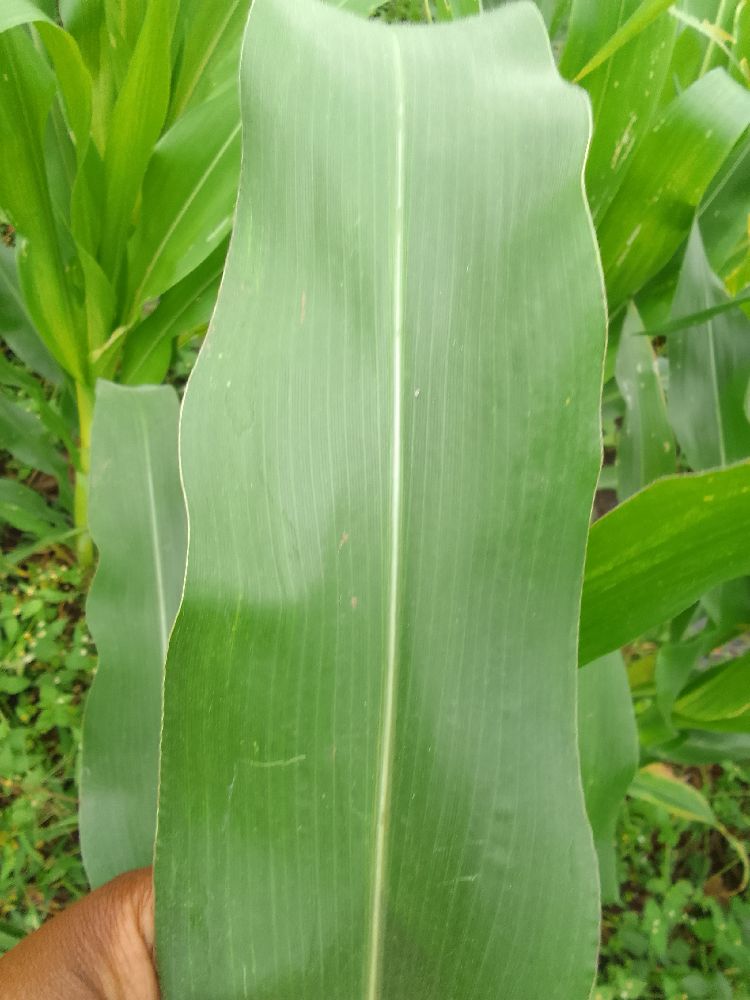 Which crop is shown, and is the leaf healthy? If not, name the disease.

maize, healthy
